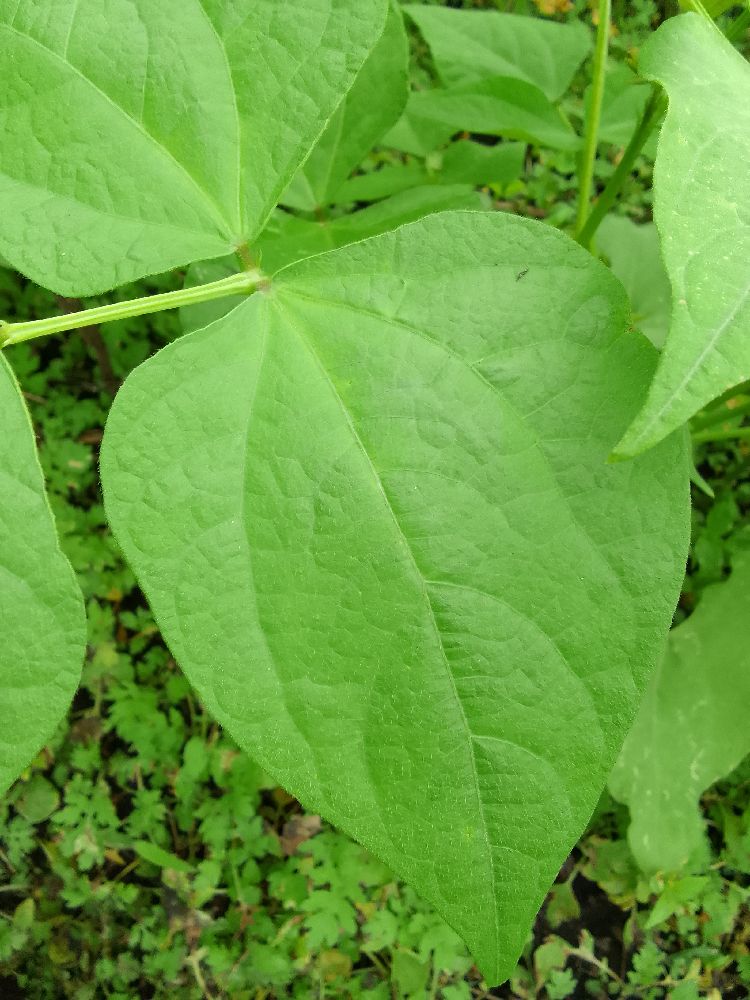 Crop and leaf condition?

common bean, healthy
